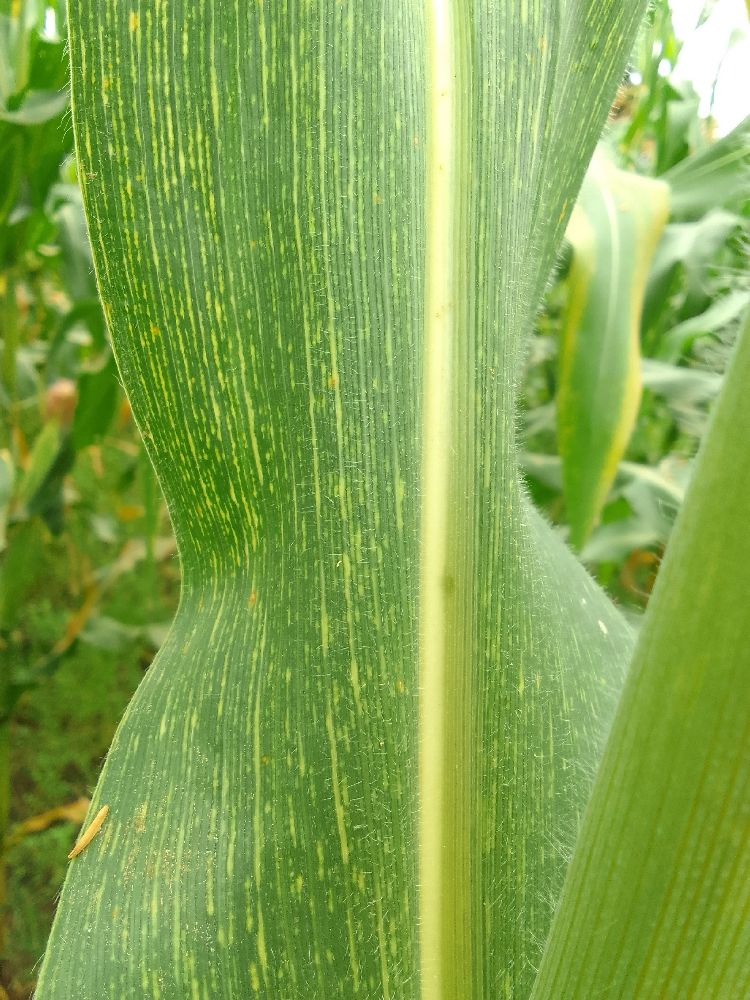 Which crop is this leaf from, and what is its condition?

maize, maize streak virus
